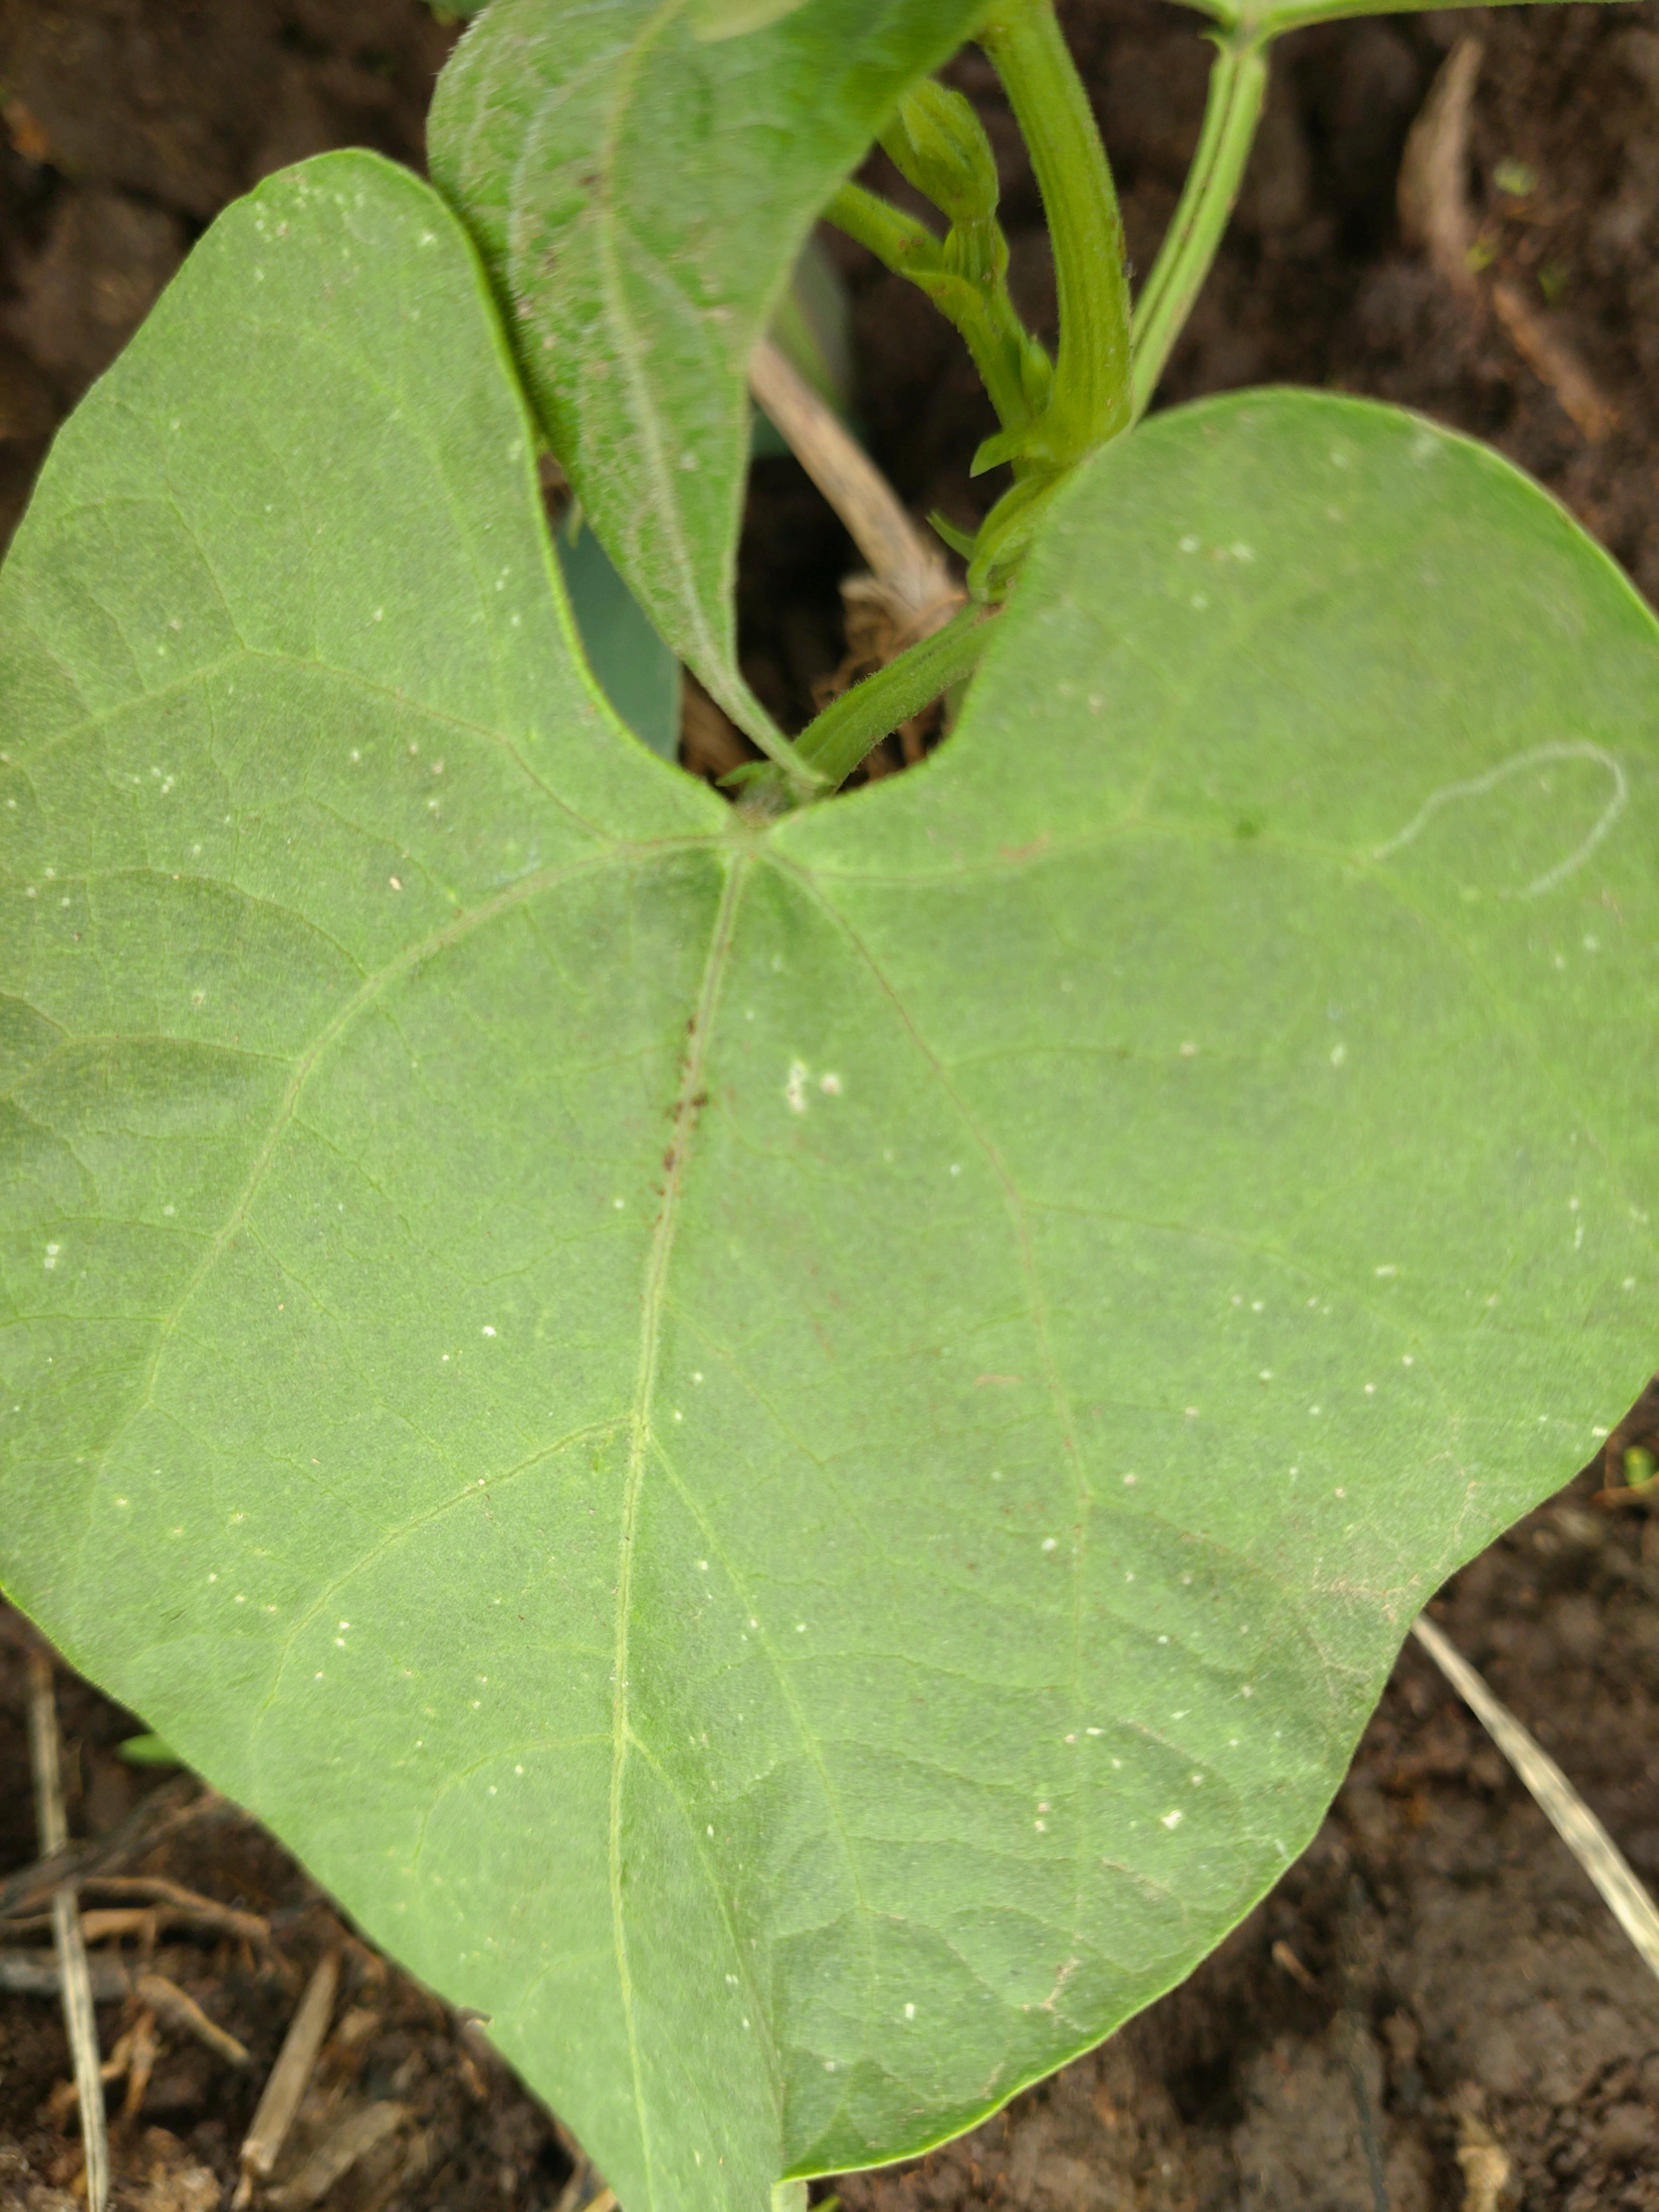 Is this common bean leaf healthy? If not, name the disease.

healthy
